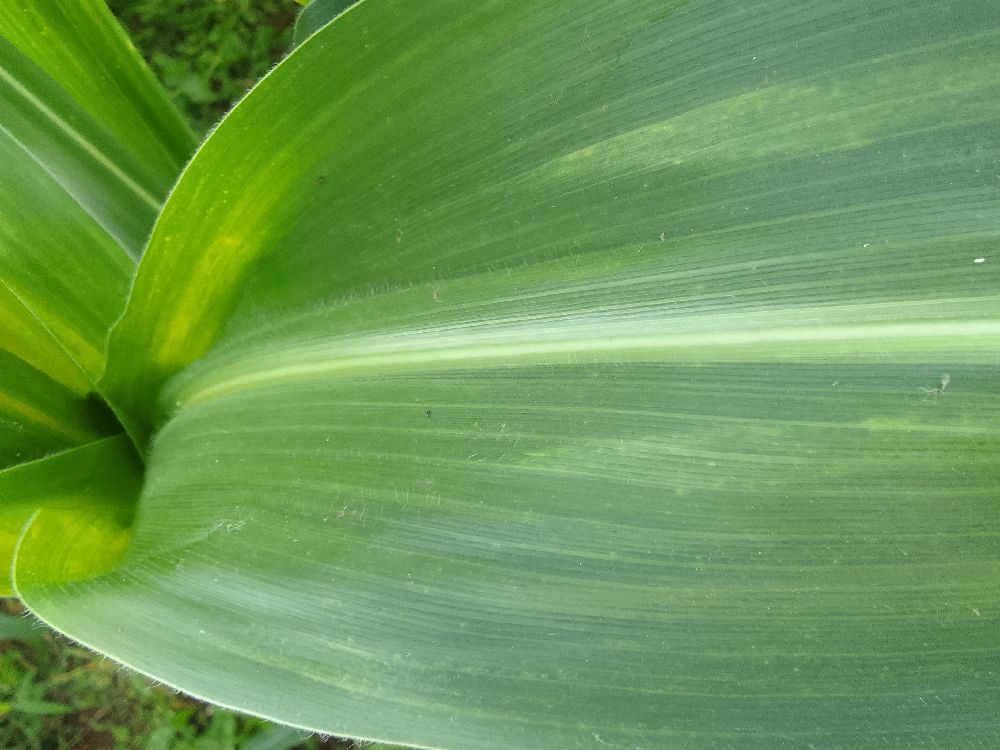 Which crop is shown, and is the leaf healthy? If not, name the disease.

maize, healthy
